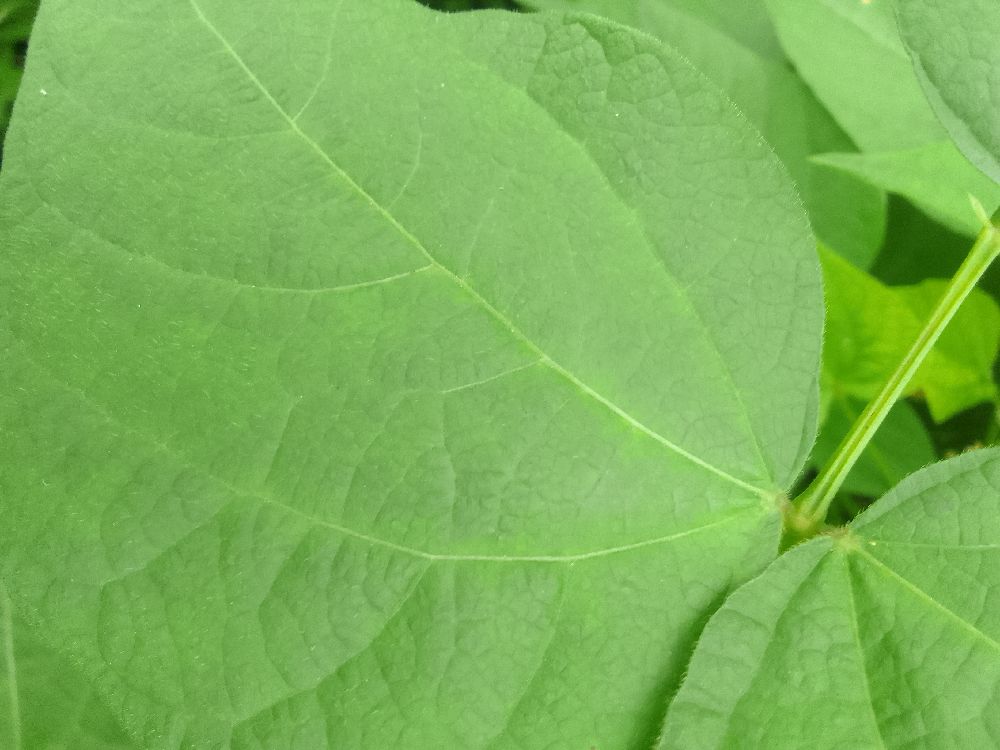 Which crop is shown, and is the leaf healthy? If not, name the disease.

common bean, healthy
